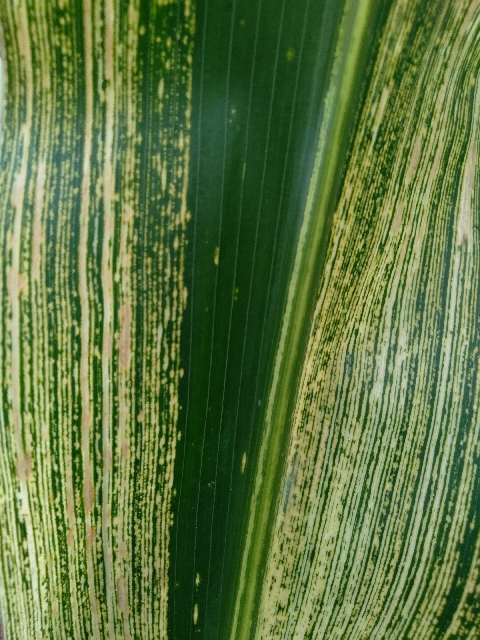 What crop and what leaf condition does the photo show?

maize, maize streak virus
